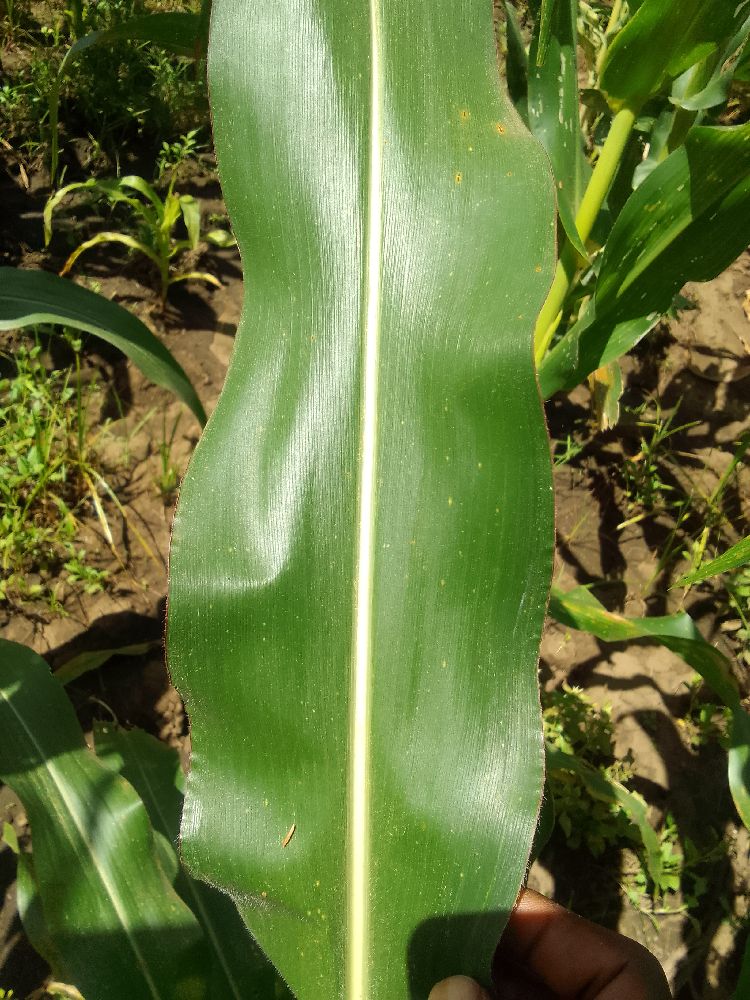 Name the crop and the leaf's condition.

maize, healthy
